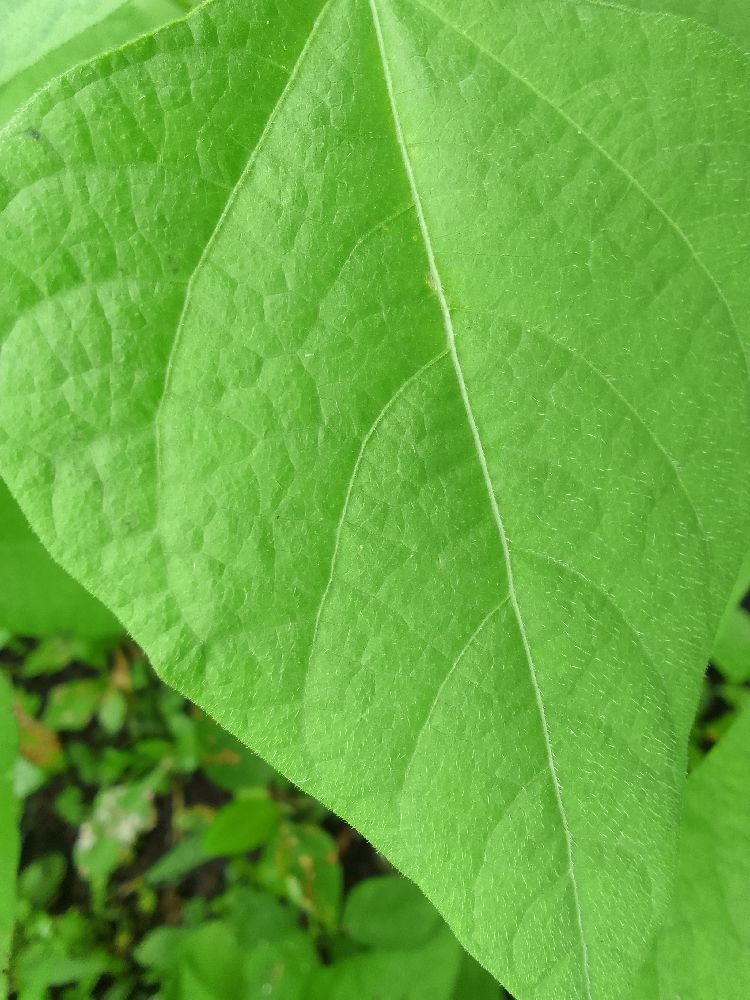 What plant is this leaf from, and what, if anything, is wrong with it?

common bean, healthy
